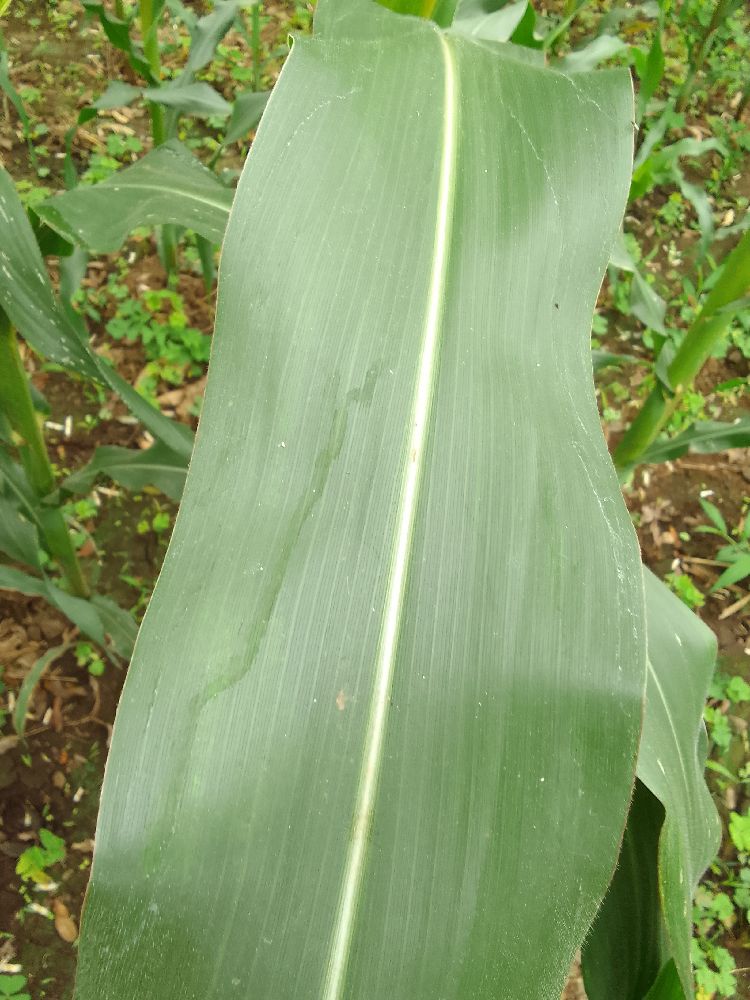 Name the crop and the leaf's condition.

maize, healthy
